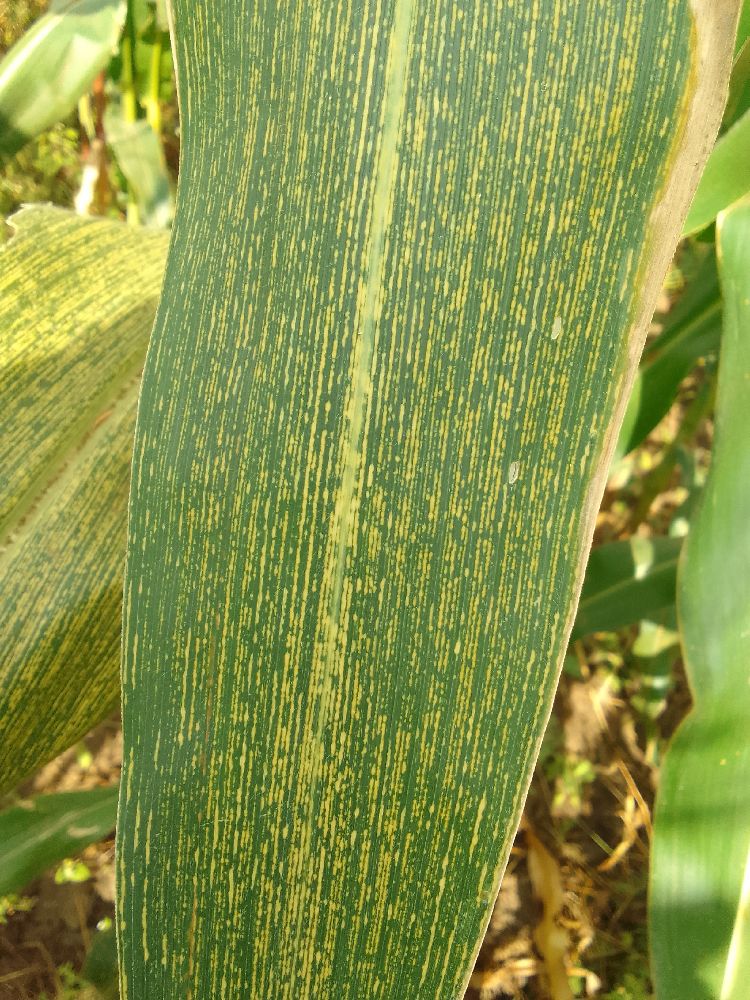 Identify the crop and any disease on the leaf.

maize, maize streak virus
